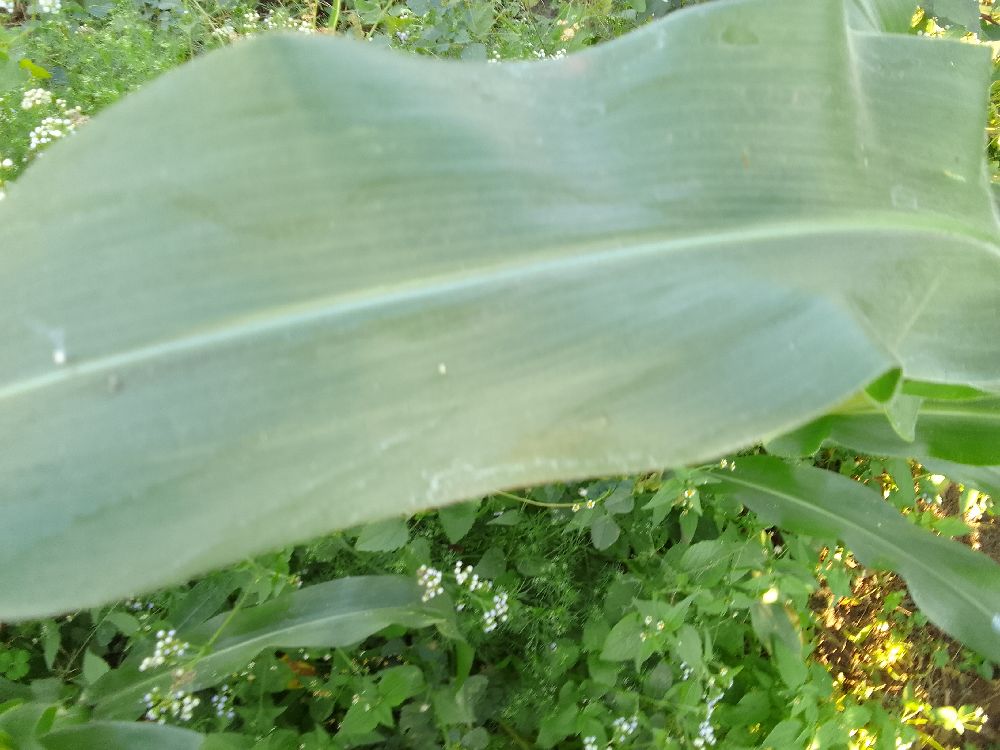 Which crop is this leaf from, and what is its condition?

maize, healthy
